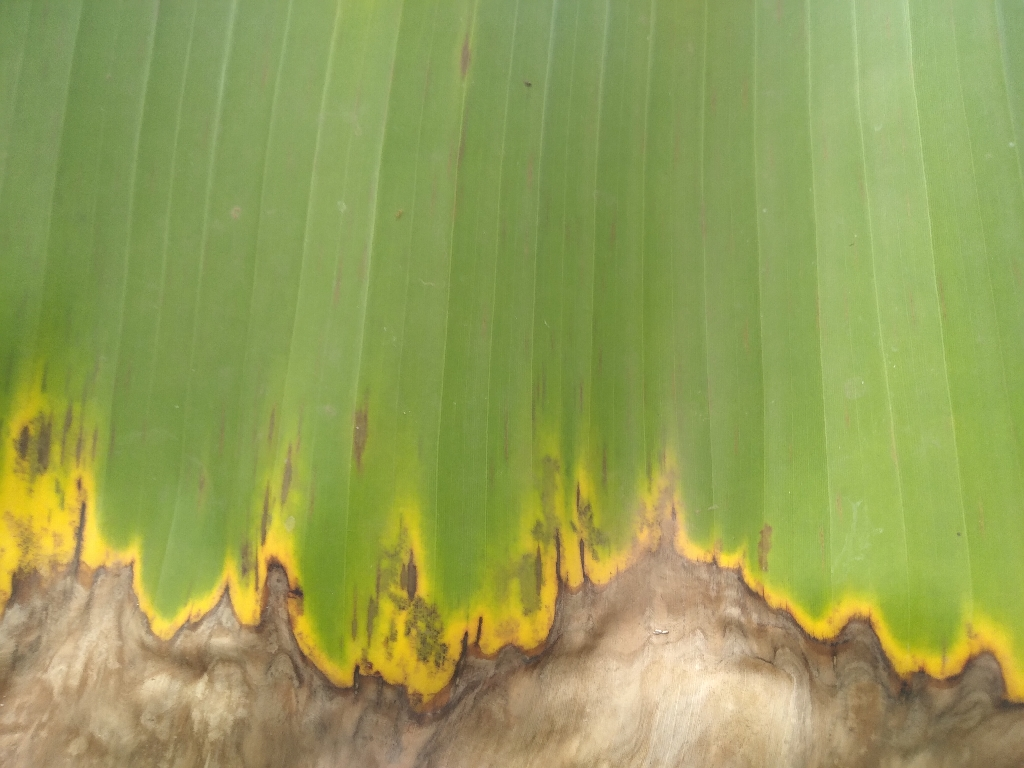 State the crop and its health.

banana, black sigatoka
